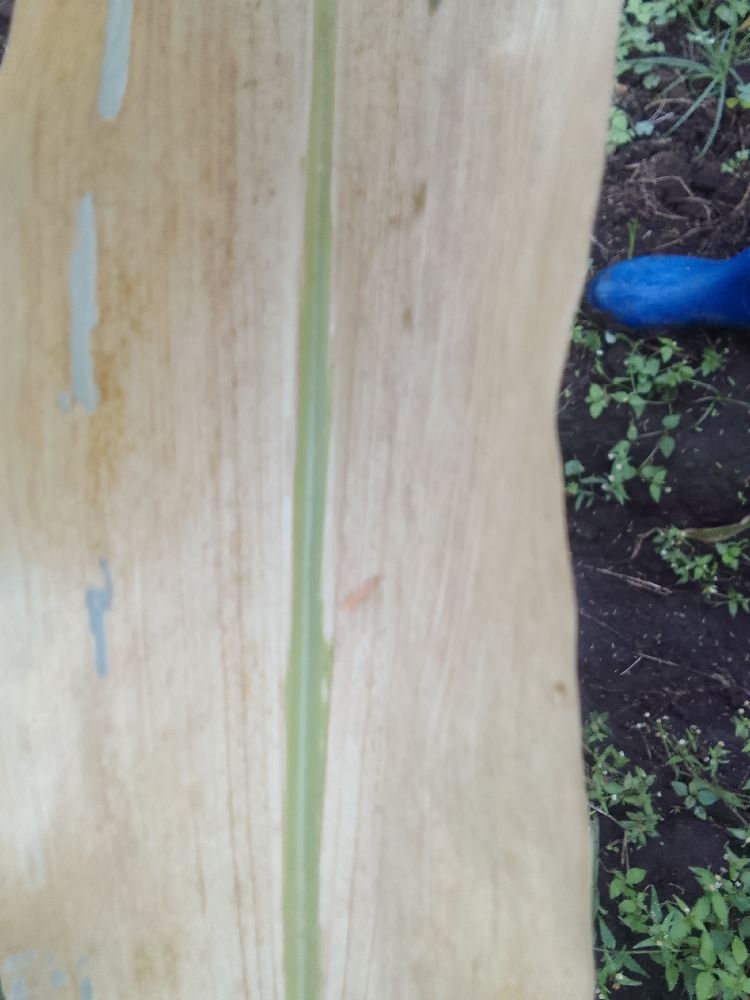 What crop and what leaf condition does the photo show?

maize, maize lethal necrosis
